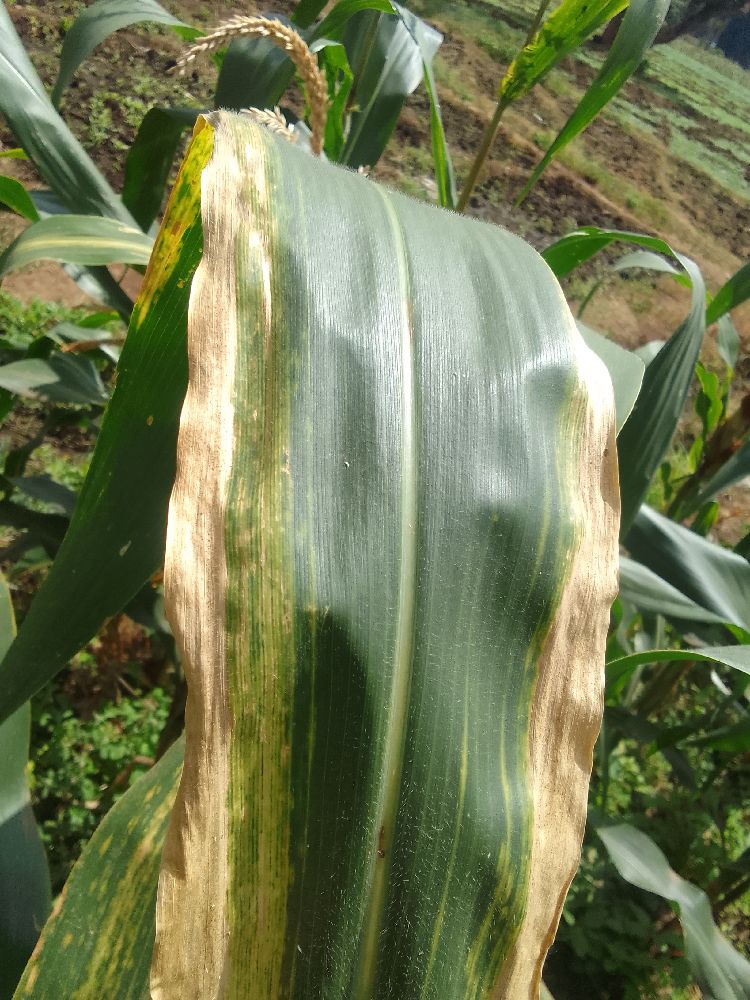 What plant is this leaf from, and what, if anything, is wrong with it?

maize, maize lethal necrosis
